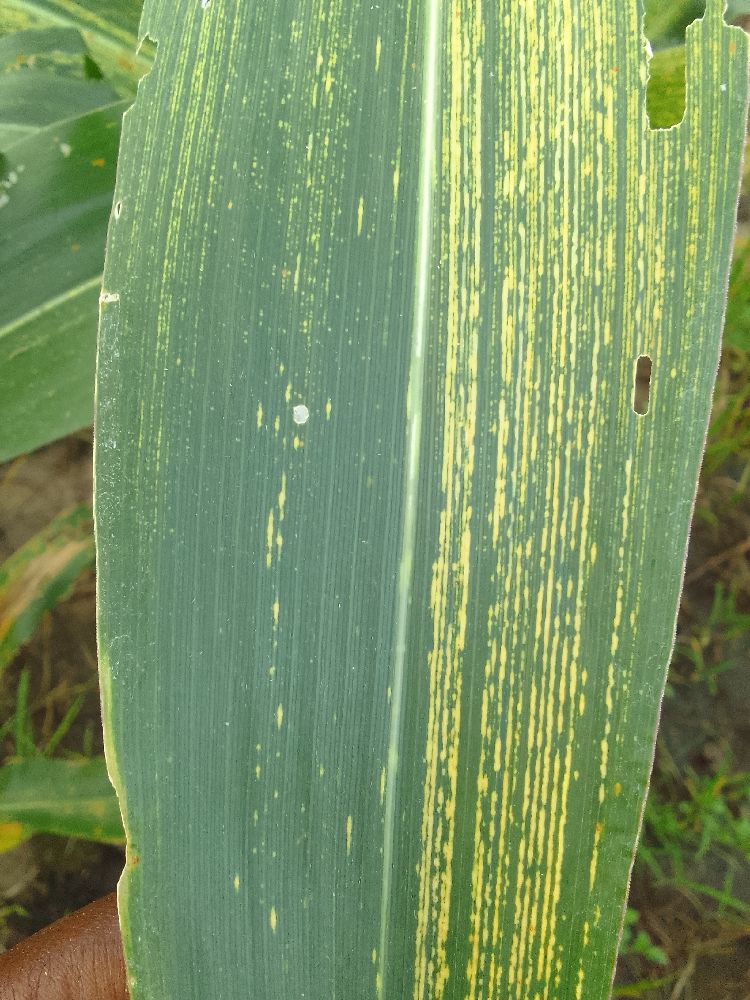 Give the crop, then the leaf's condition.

maize, maize streak virus
